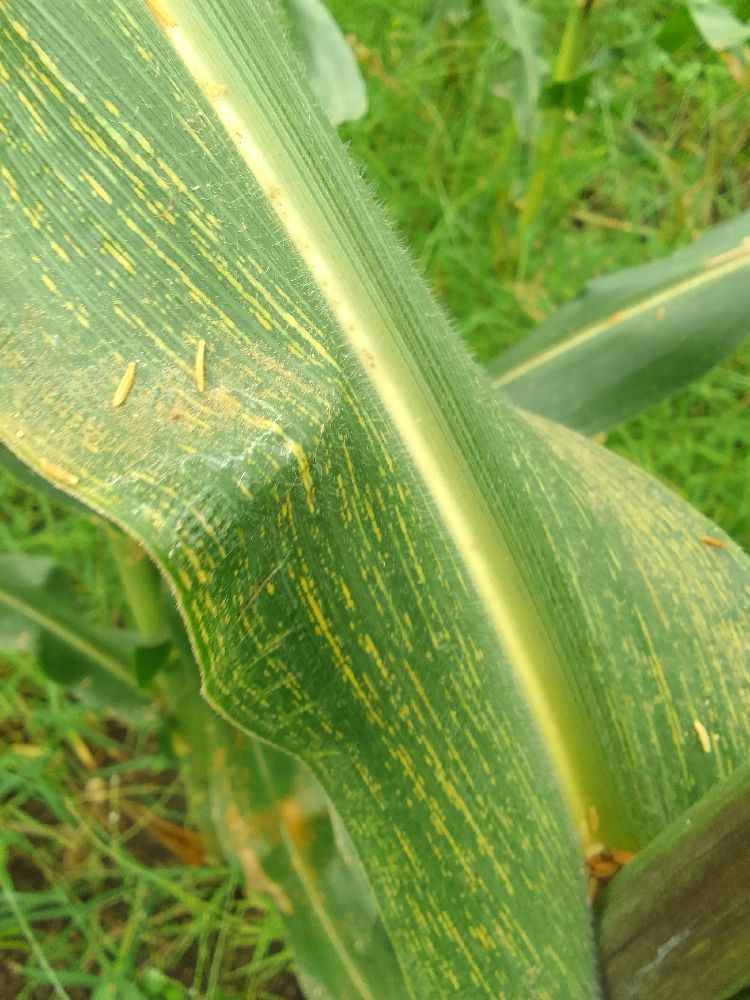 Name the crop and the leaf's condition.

maize, maize streak virus
